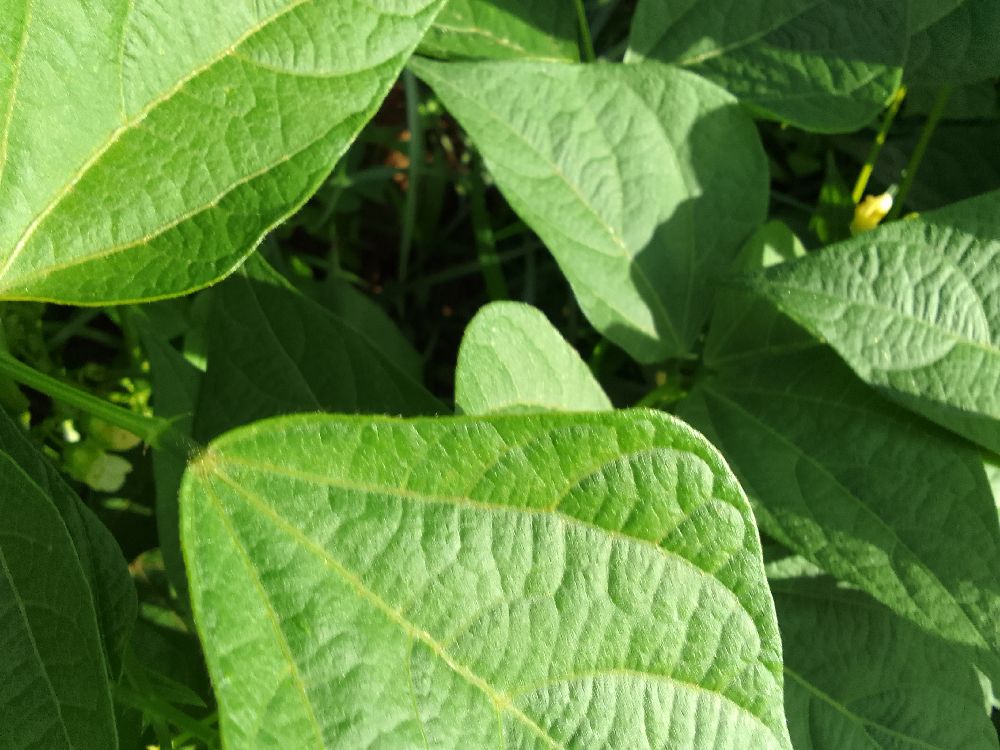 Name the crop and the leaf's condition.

common bean, healthy
